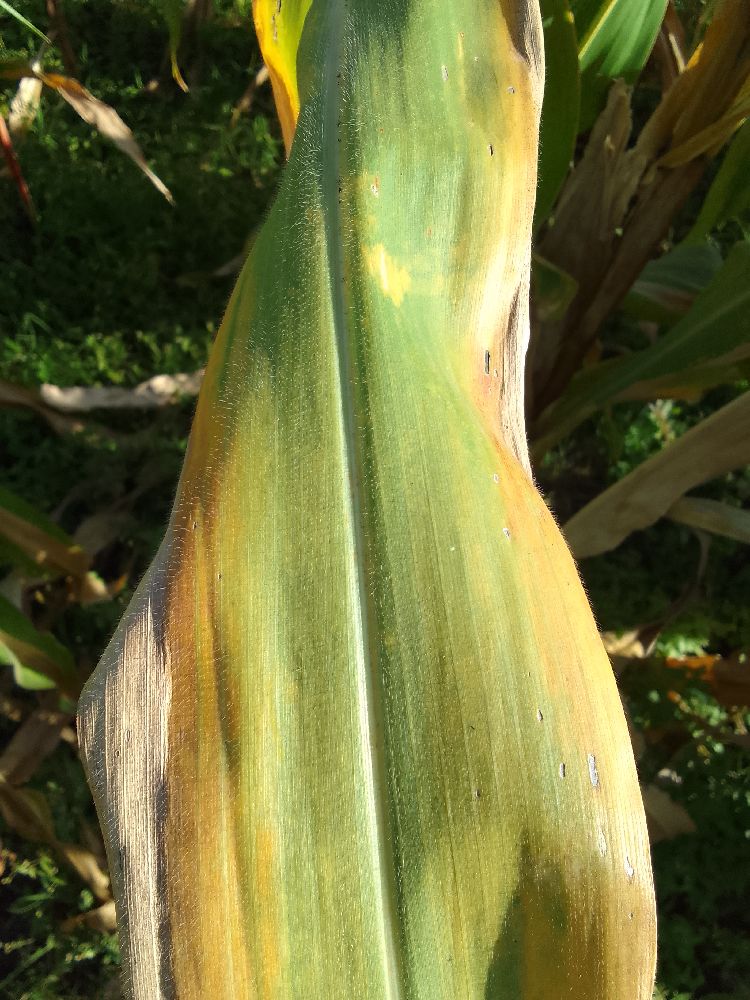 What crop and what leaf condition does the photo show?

maize, maize lethal necrosis
